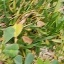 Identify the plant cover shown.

unstructured weed
